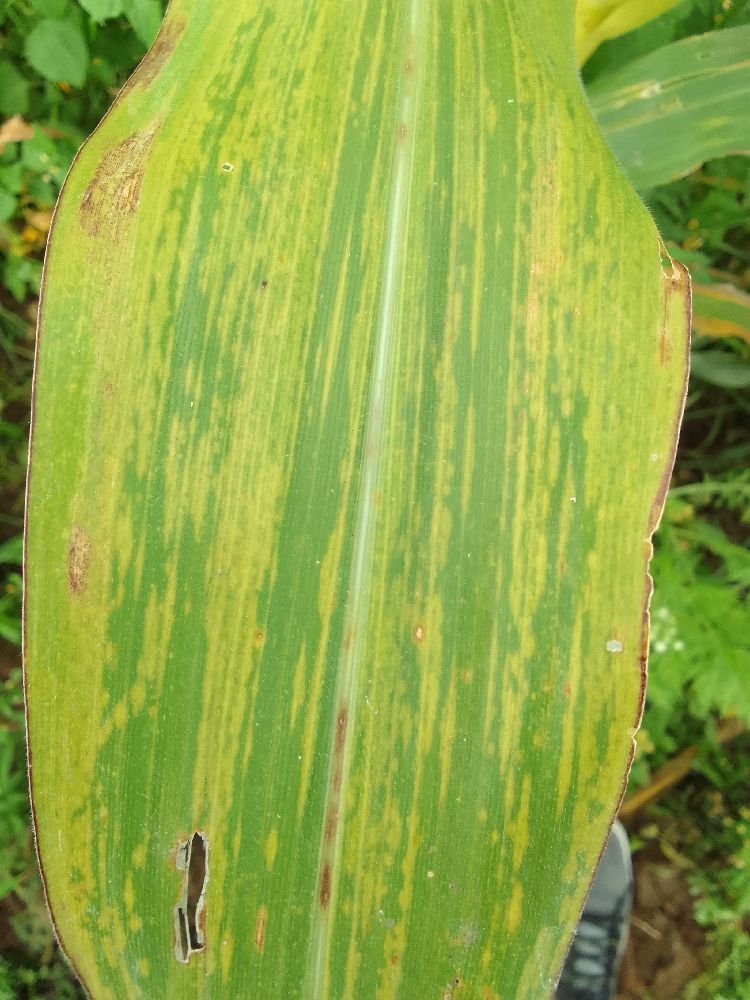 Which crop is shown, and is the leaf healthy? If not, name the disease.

maize, maize lethal necrosis
